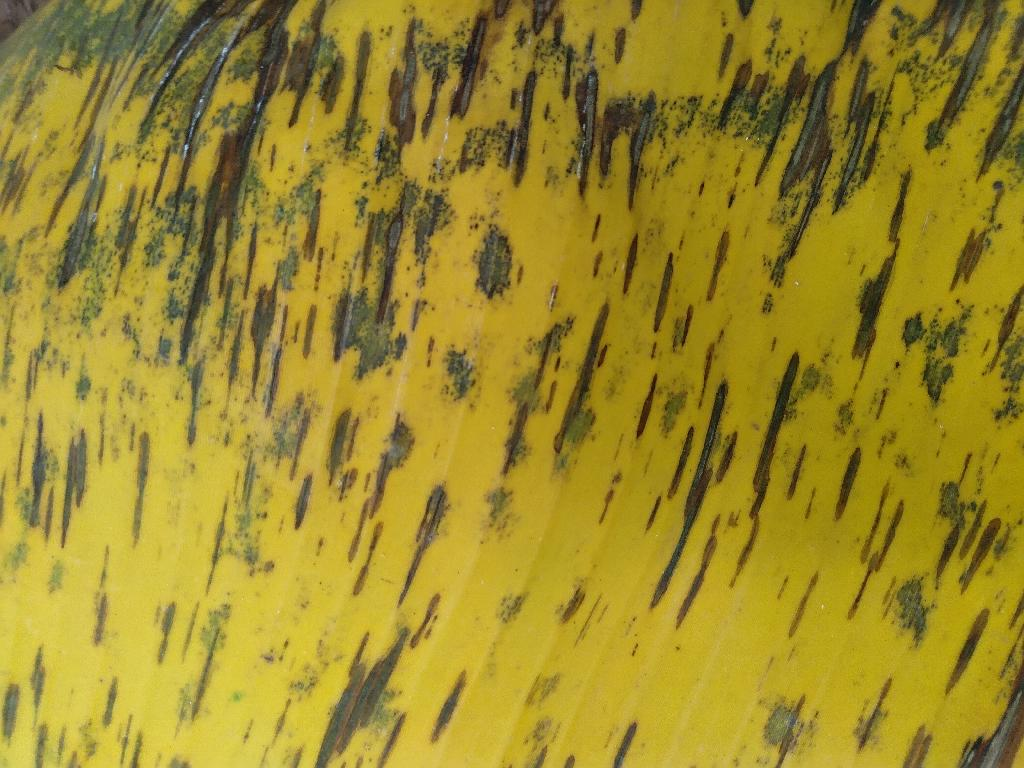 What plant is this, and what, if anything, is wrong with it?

banana, black sigatoka
